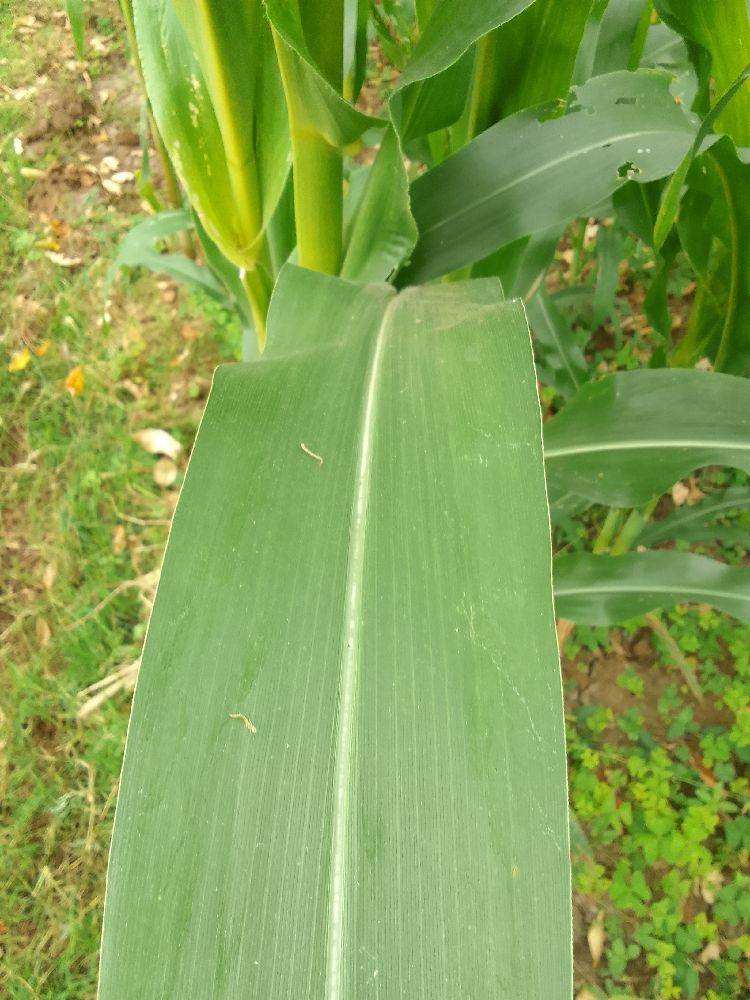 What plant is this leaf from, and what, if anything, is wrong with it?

maize, healthy
